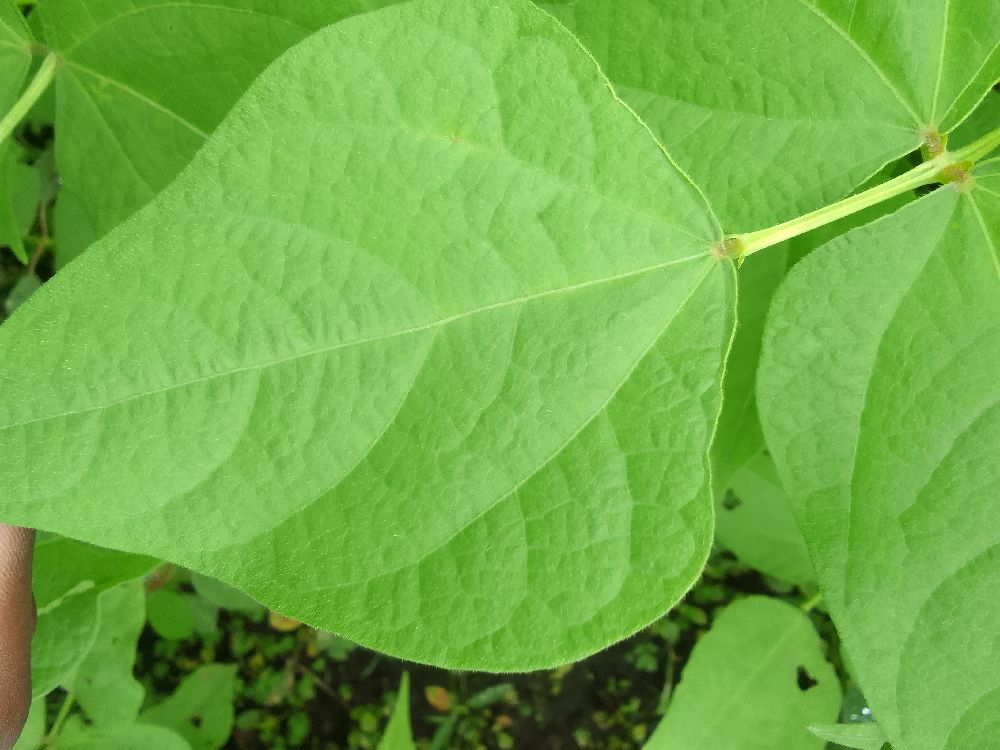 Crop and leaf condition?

common bean, healthy
